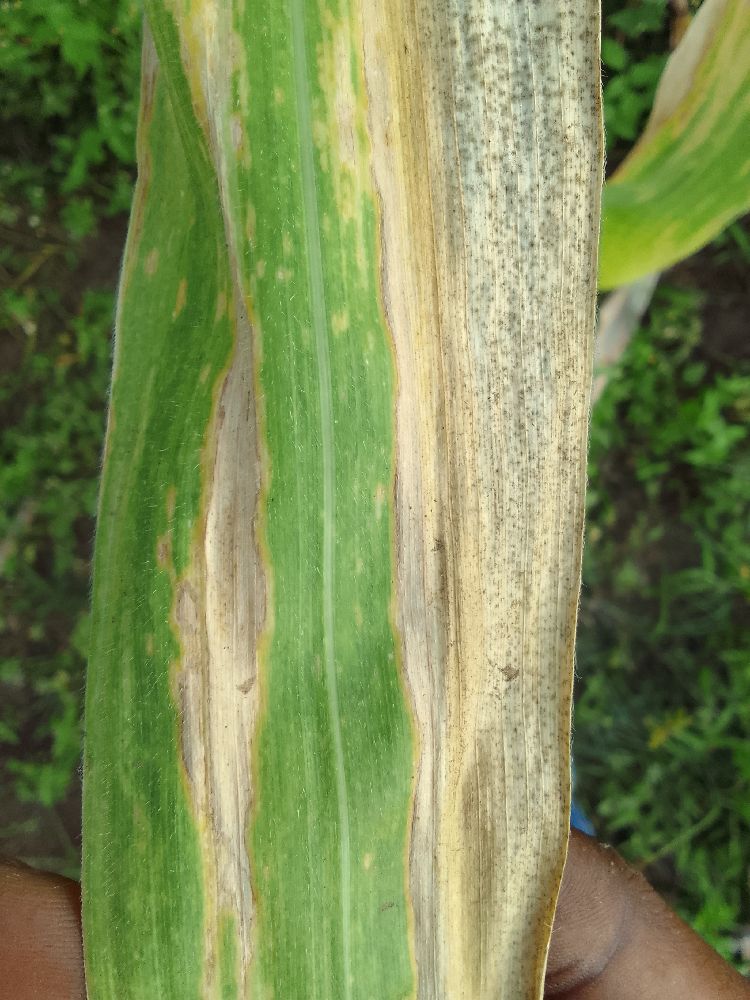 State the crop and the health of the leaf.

maize, maize lethal necrosis
